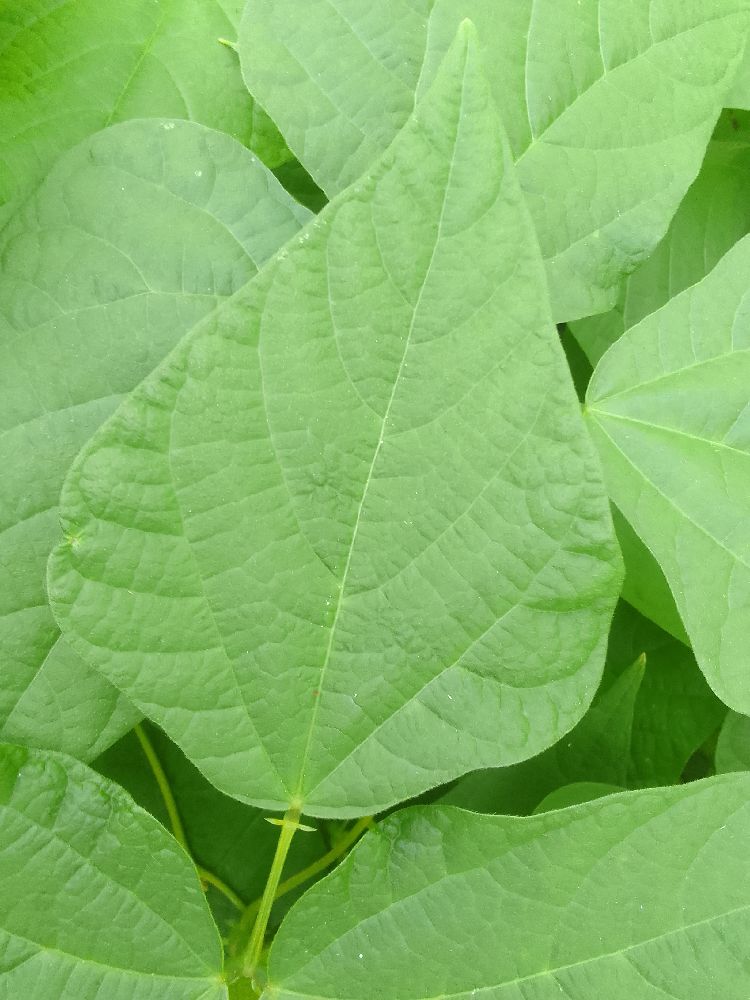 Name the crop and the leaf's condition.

common bean, healthy
